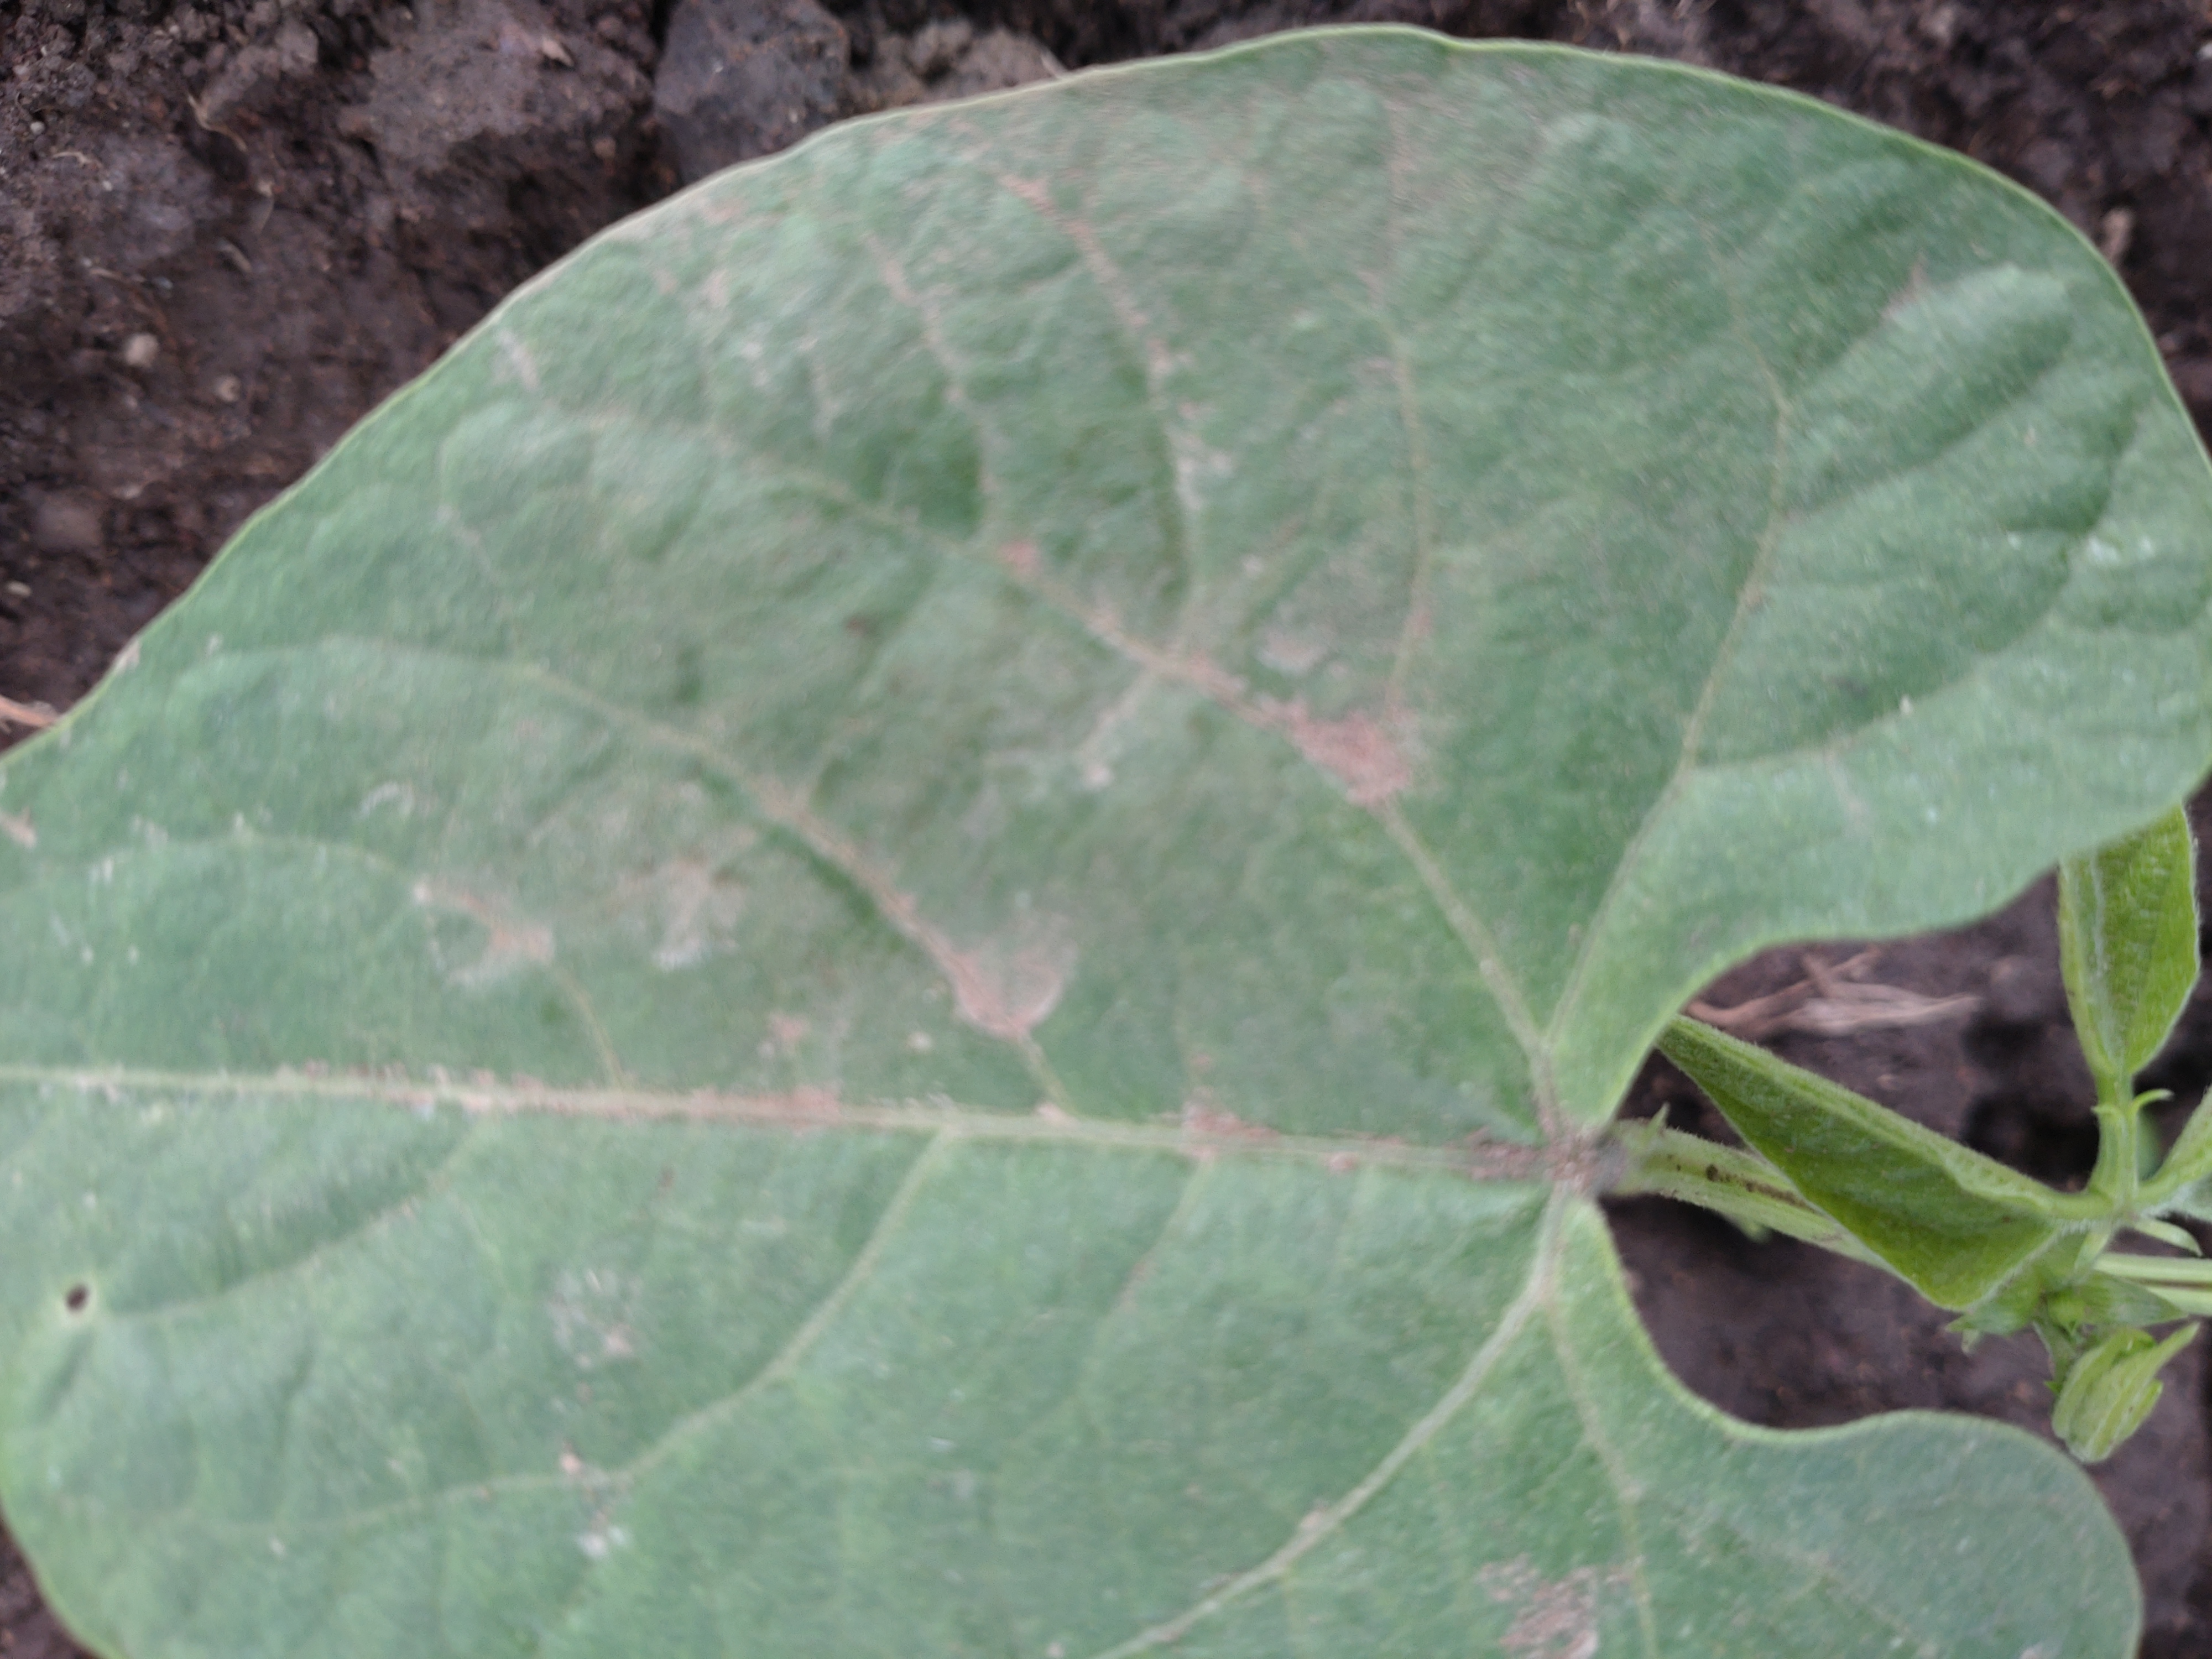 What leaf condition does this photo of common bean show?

healthy
